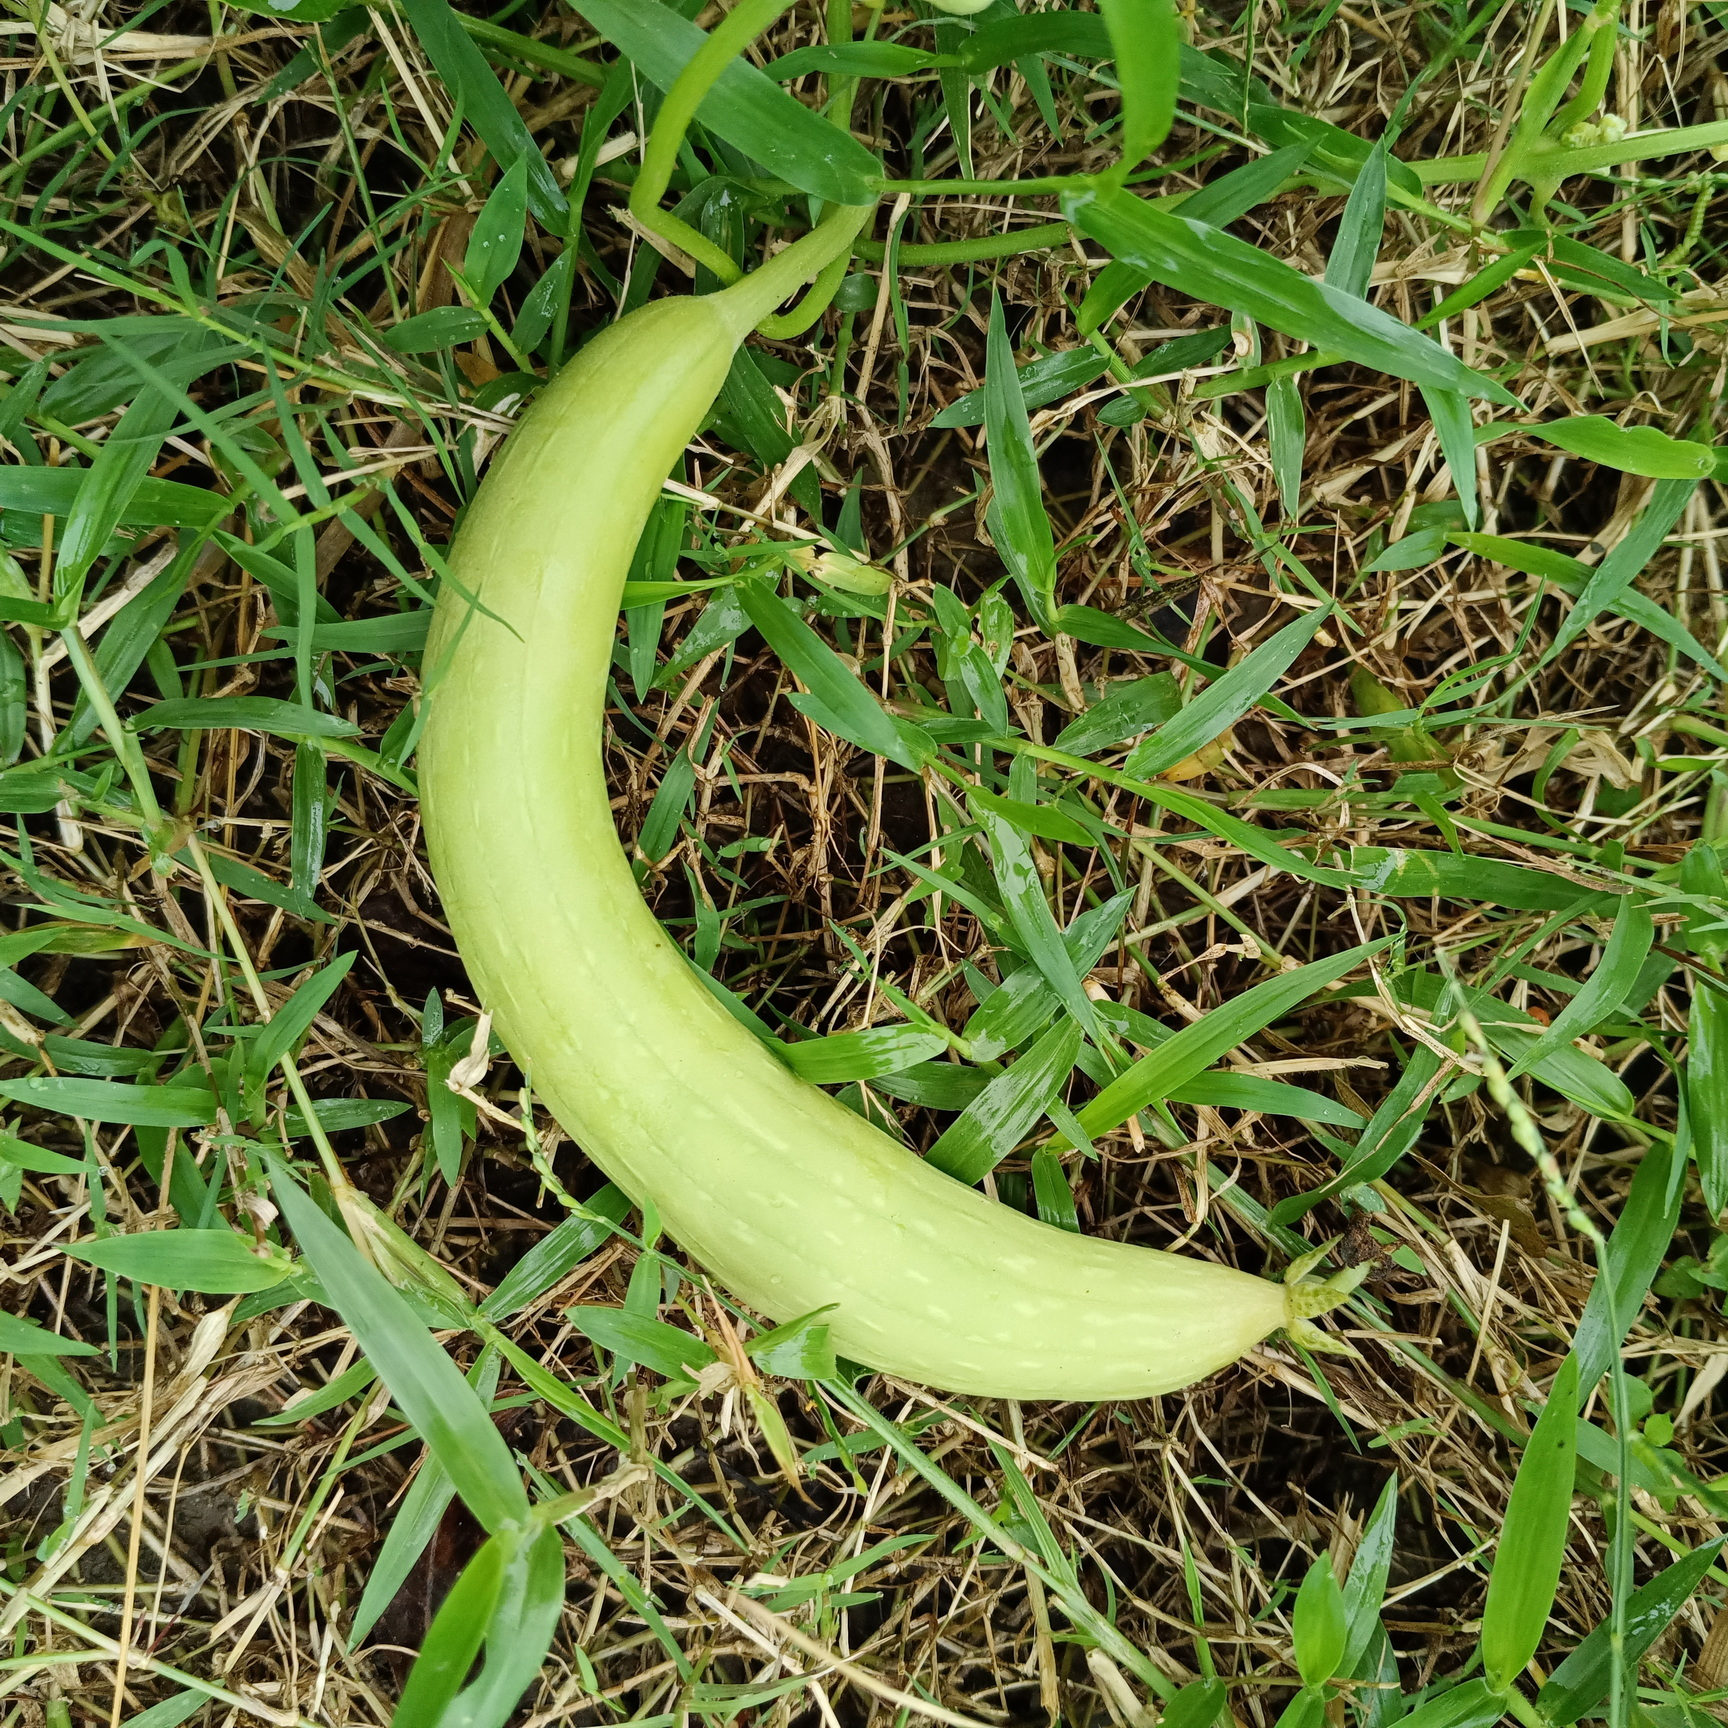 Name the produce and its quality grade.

luffa, fresh
